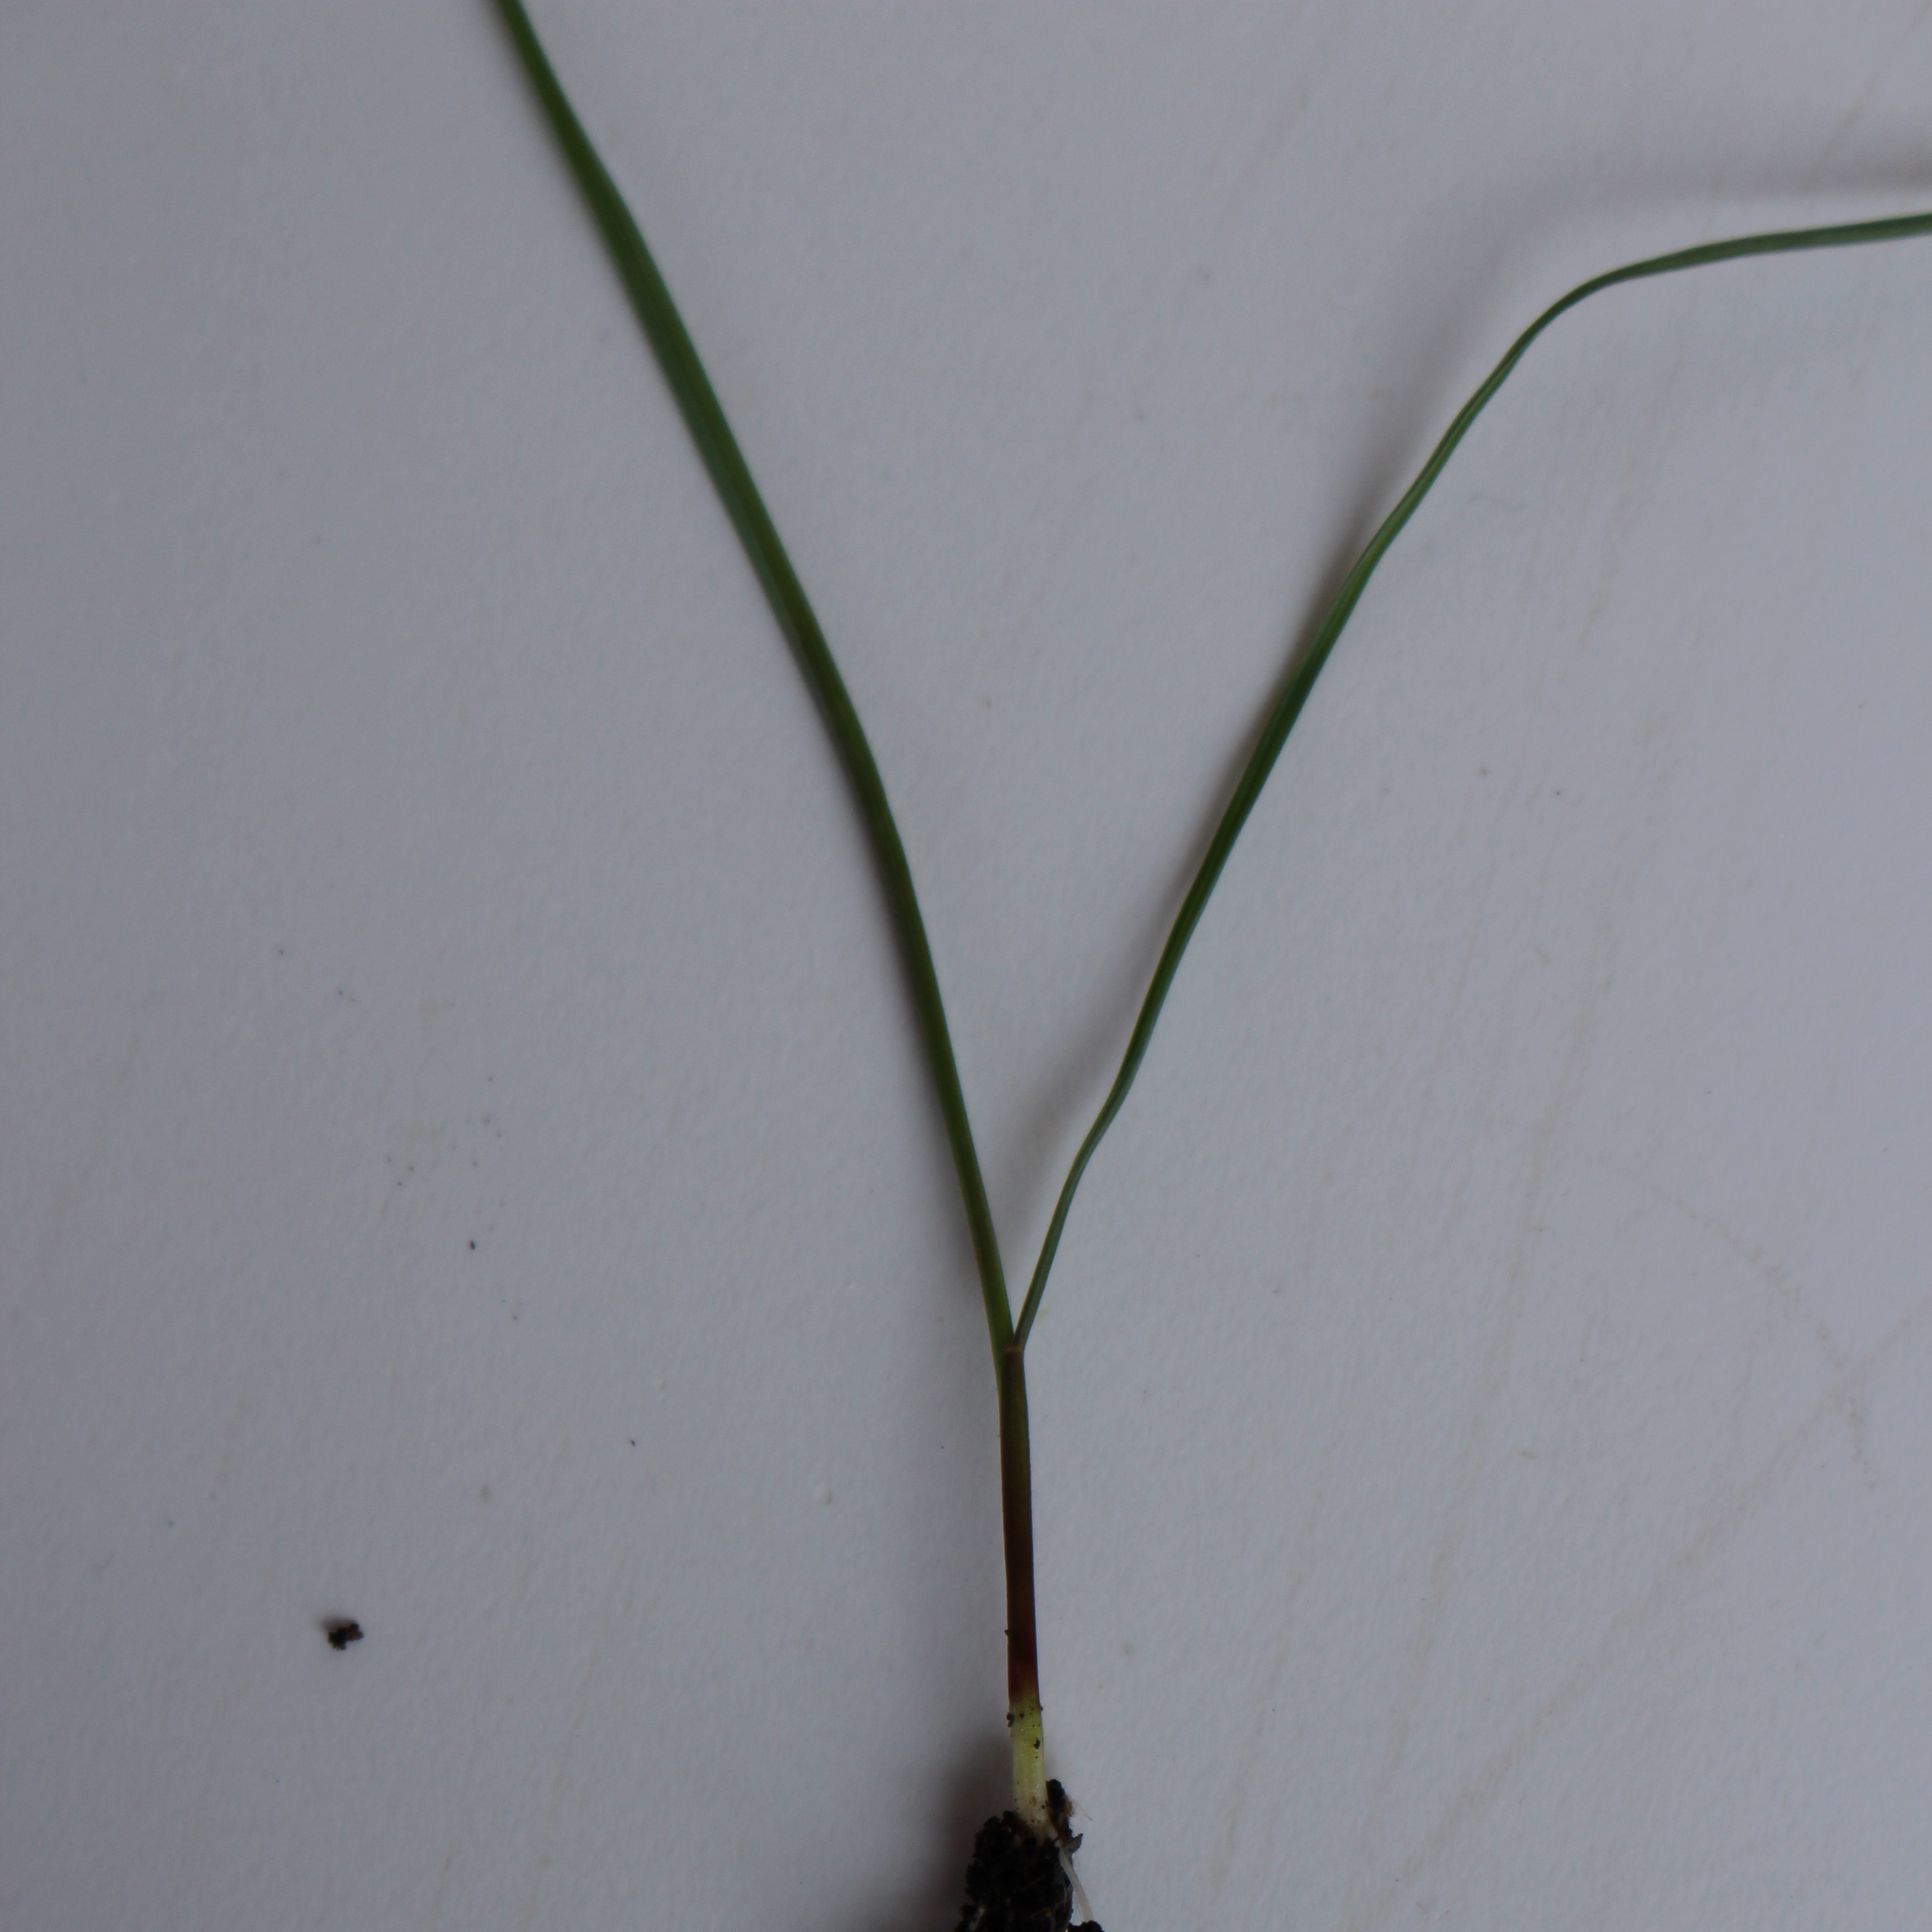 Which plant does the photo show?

Lolium multiflorum
